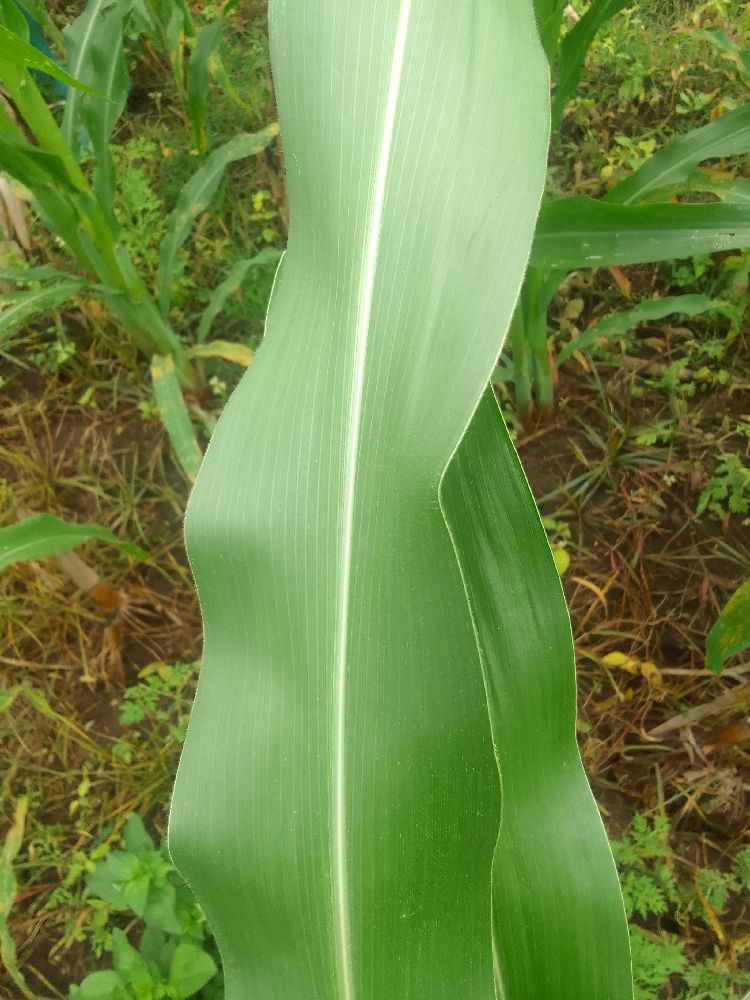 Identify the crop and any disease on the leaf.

maize, healthy
